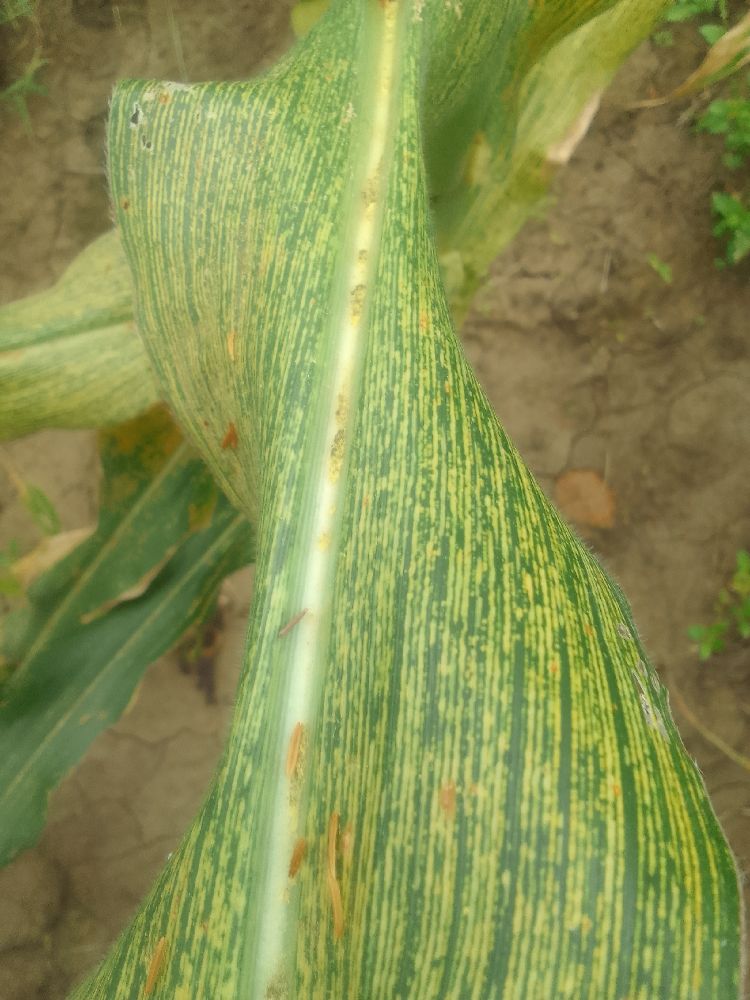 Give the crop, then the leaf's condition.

maize, maize streak virus
